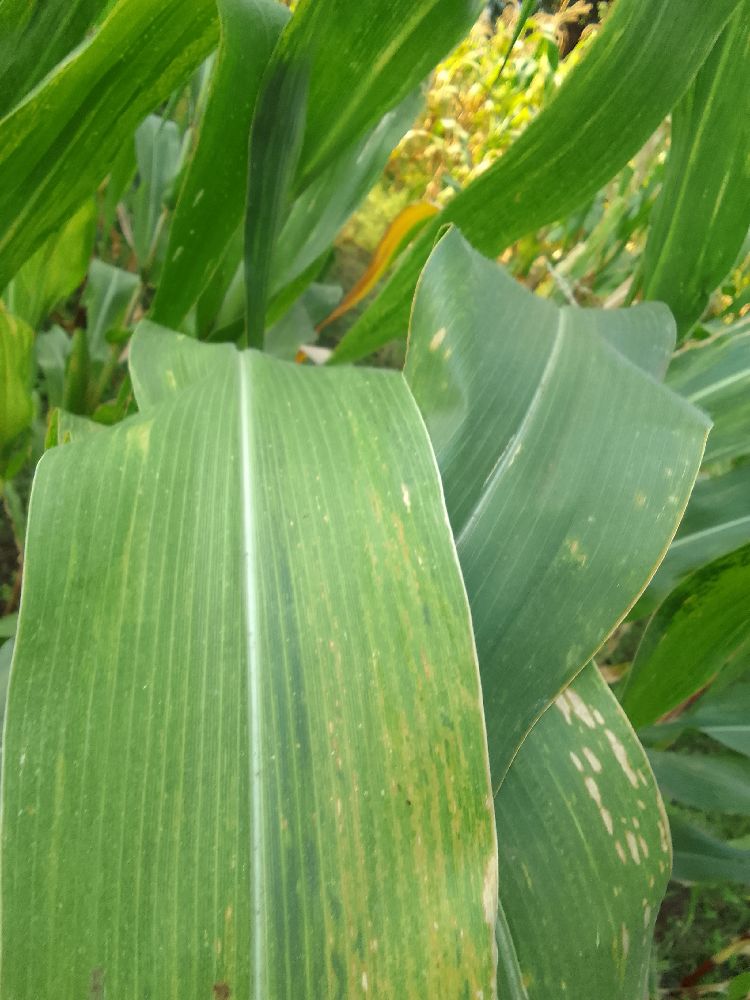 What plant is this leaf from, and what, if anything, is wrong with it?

maize, maize lethal necrosis
